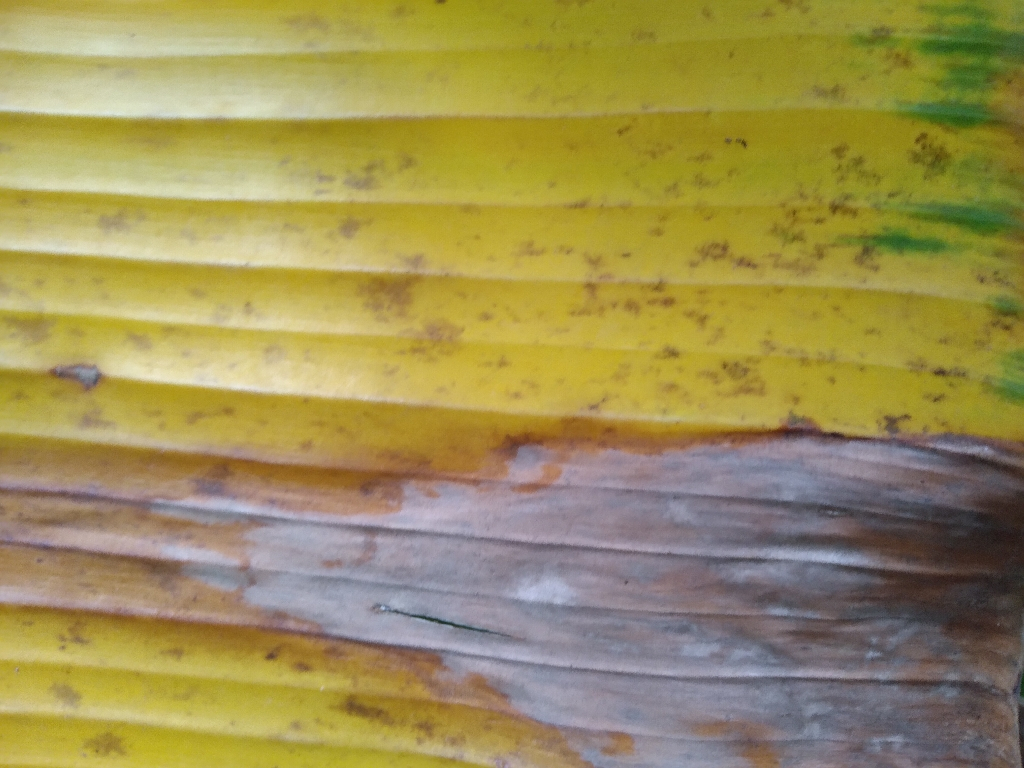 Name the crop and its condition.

banana, fusarium wilt race 1
